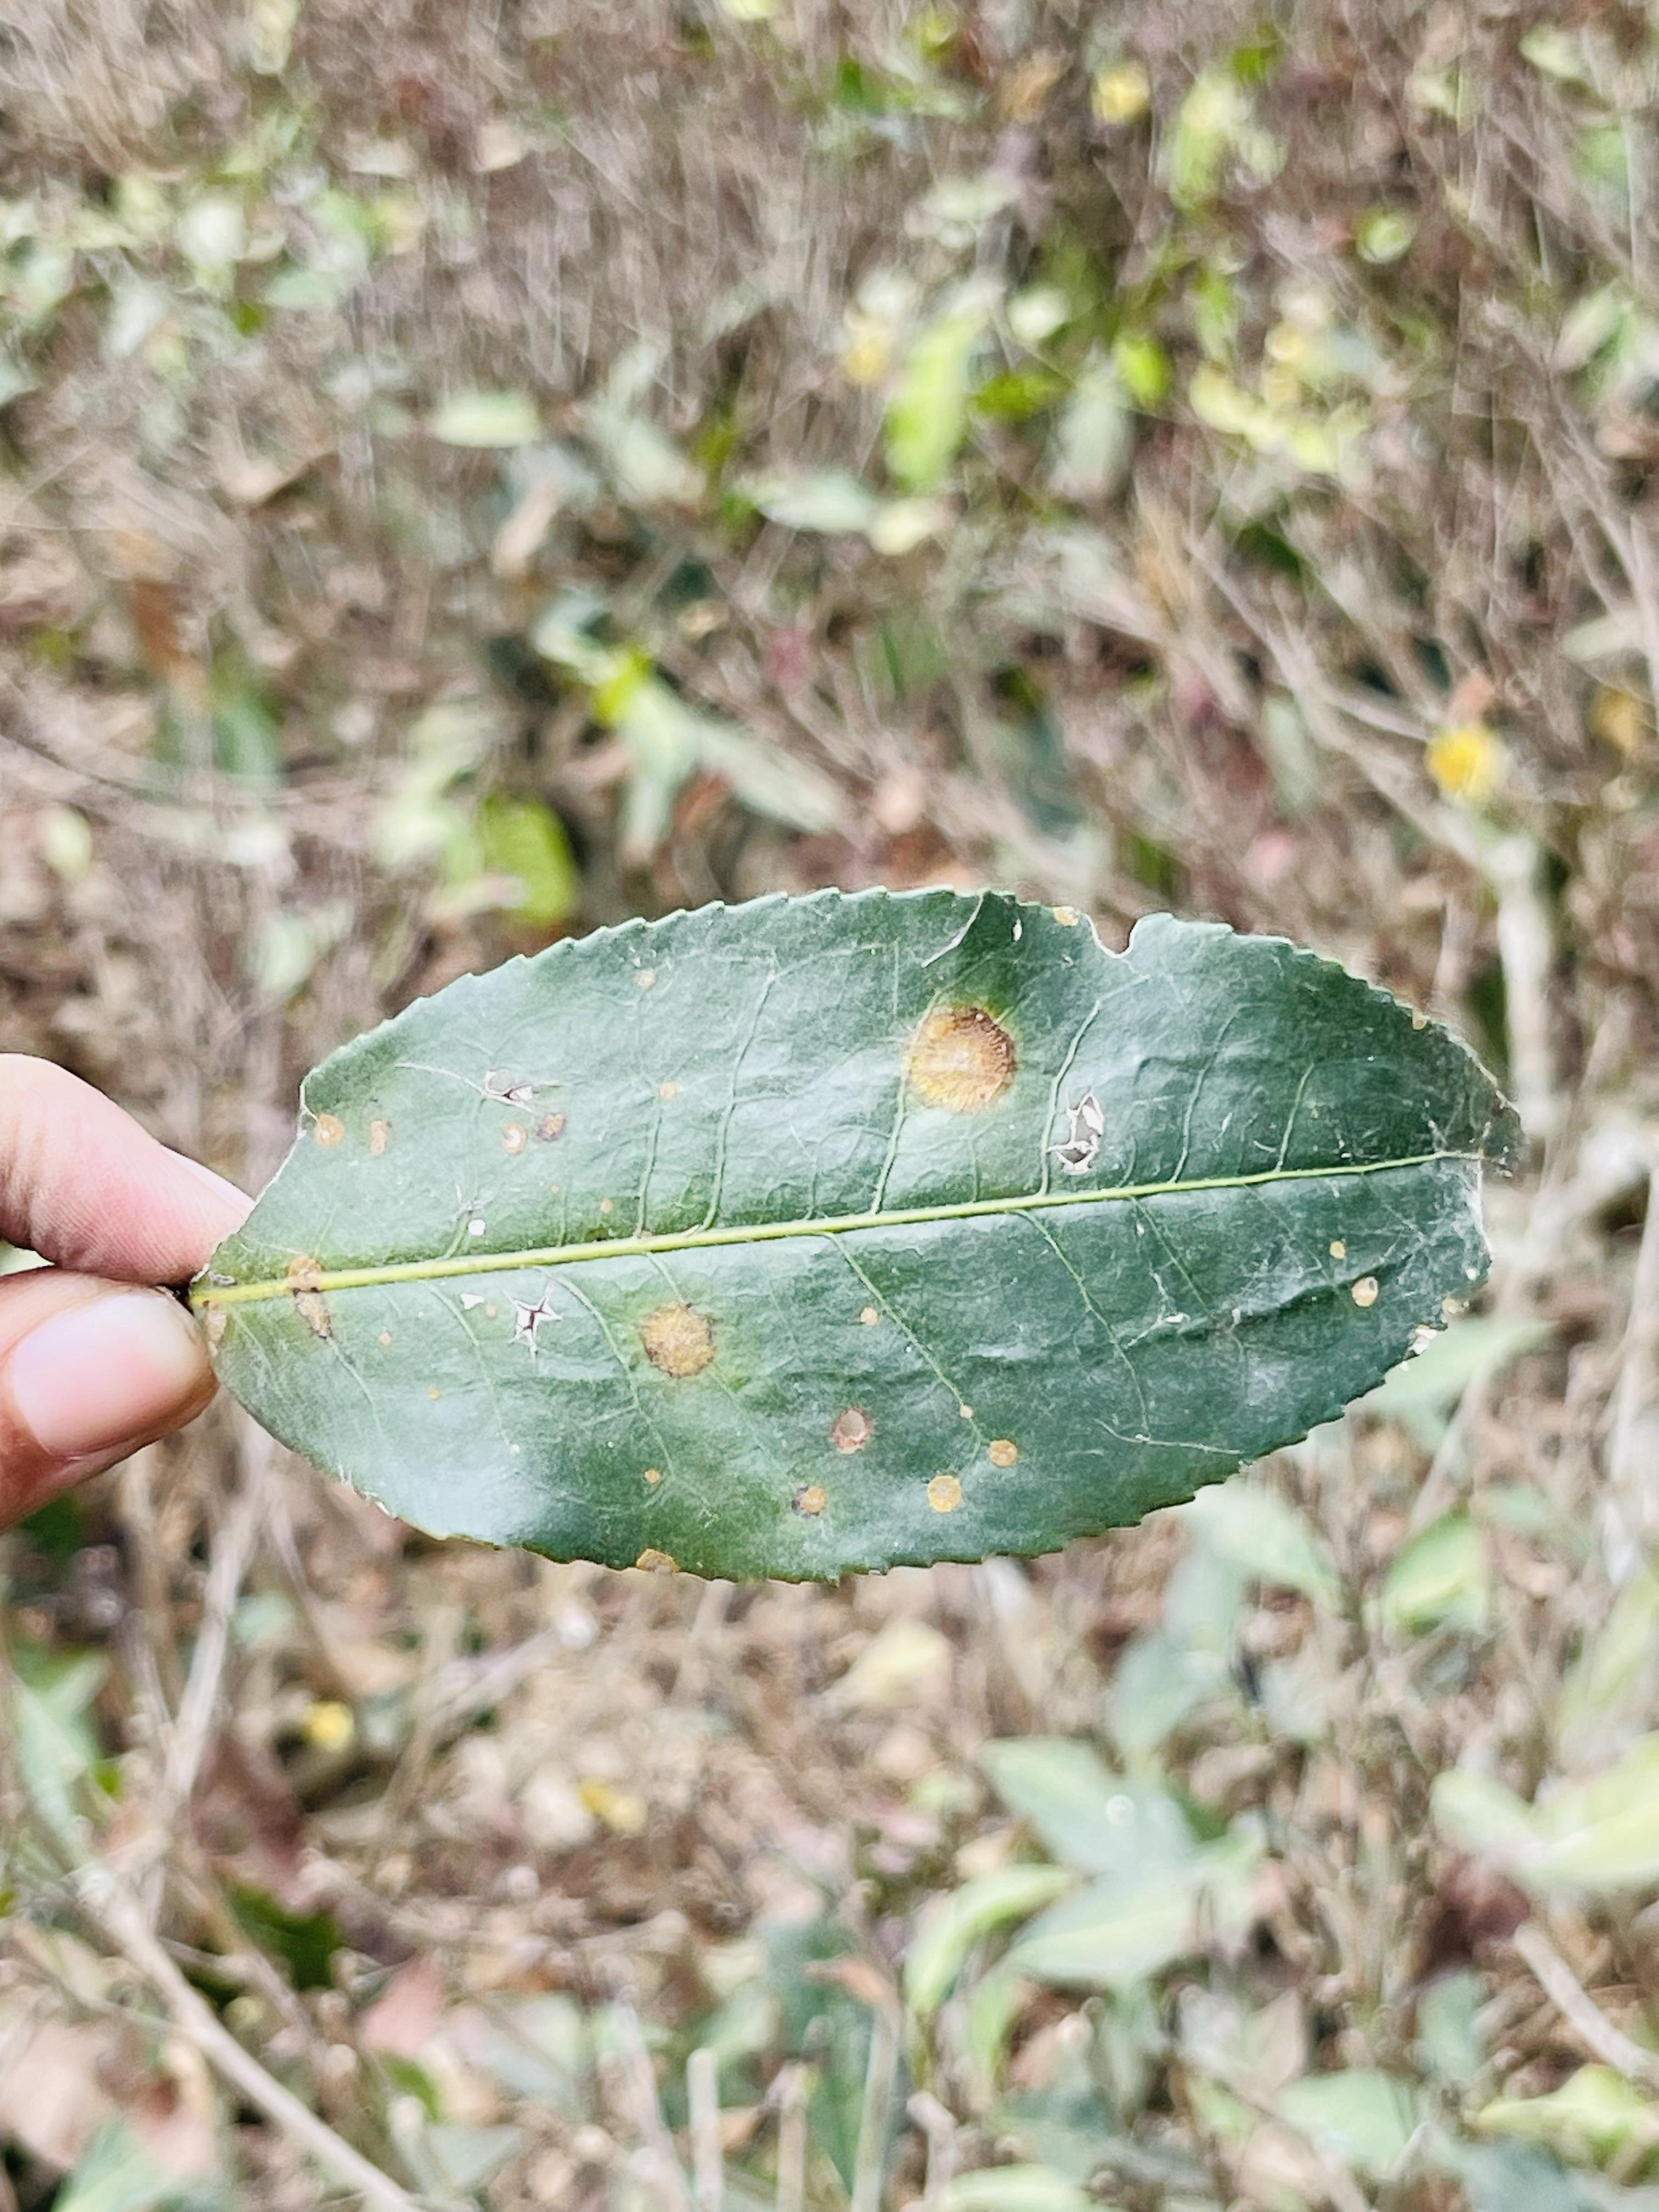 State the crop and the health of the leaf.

tea, red rust
